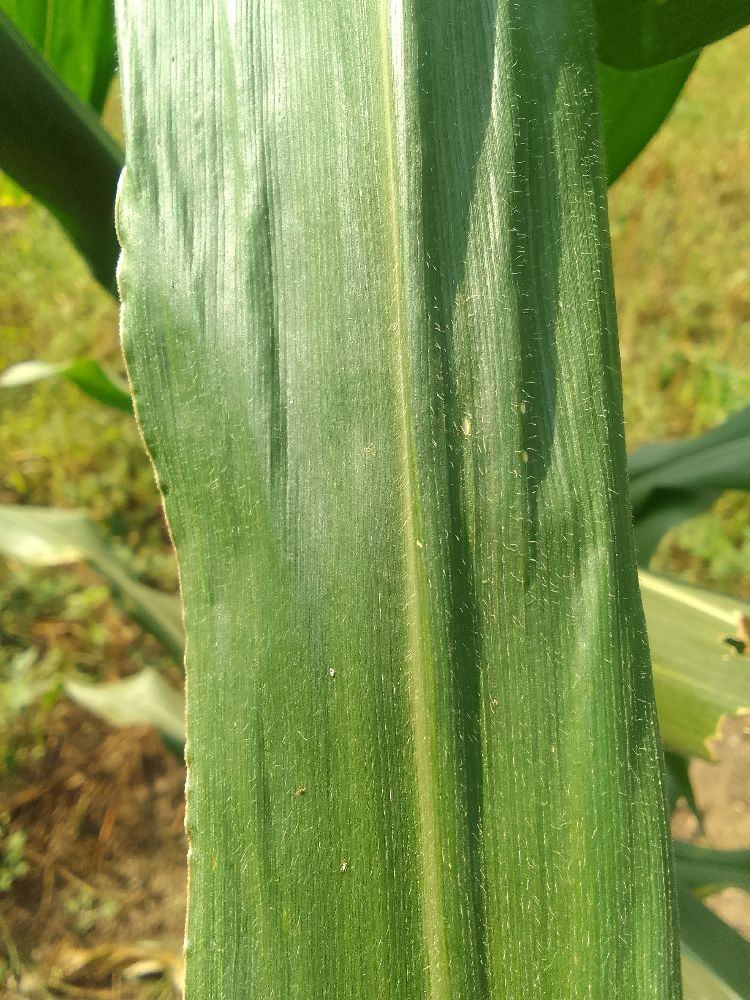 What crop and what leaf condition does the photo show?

maize, healthy
